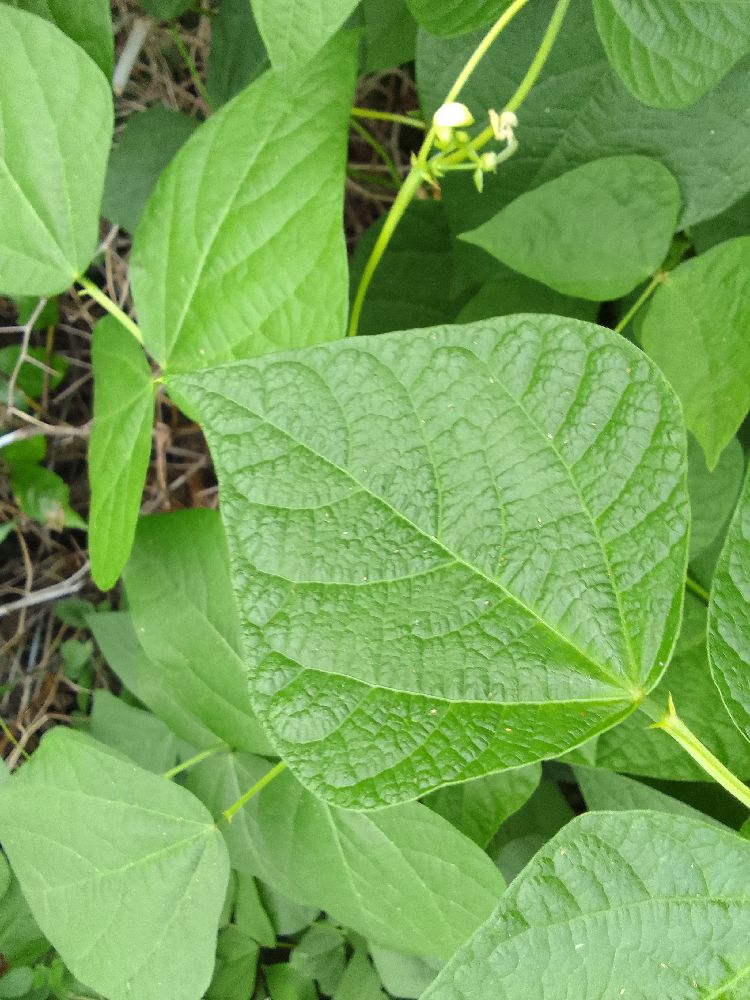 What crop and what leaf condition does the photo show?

common bean, healthy
